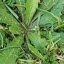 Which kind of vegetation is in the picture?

structured weed
